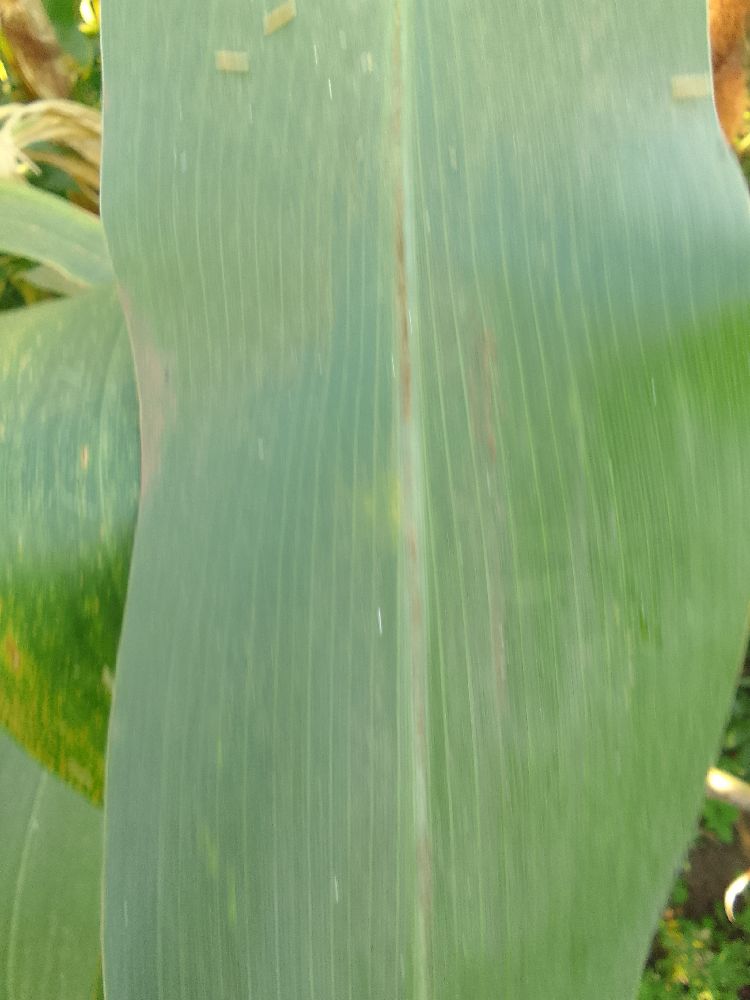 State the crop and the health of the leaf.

maize, healthy
